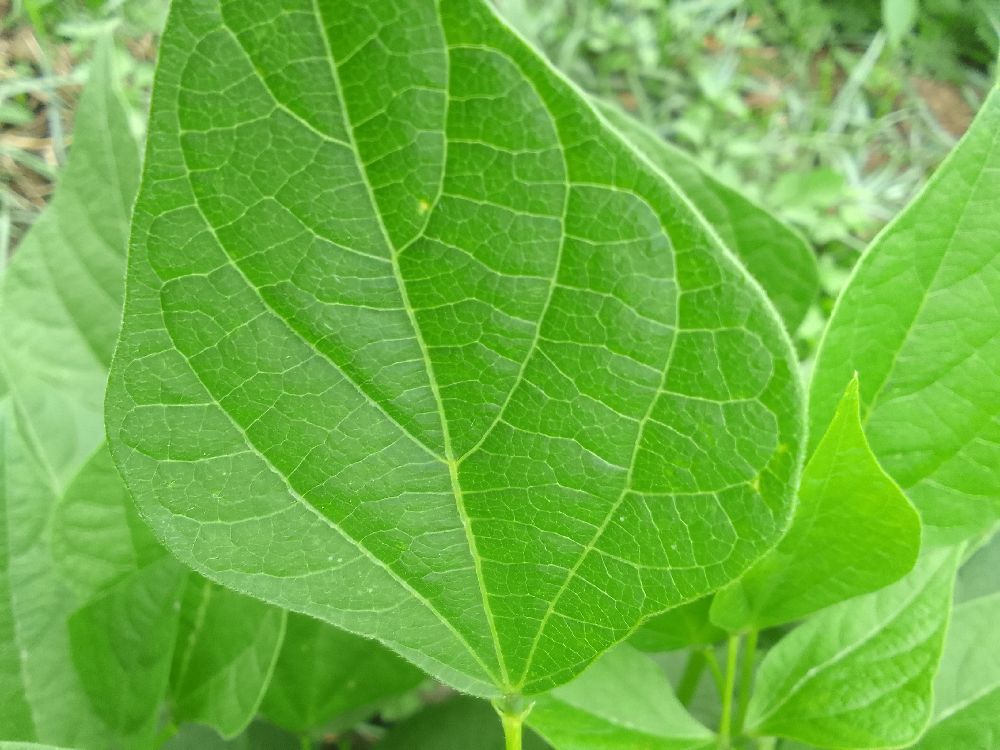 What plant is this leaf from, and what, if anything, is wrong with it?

common bean, healthy
